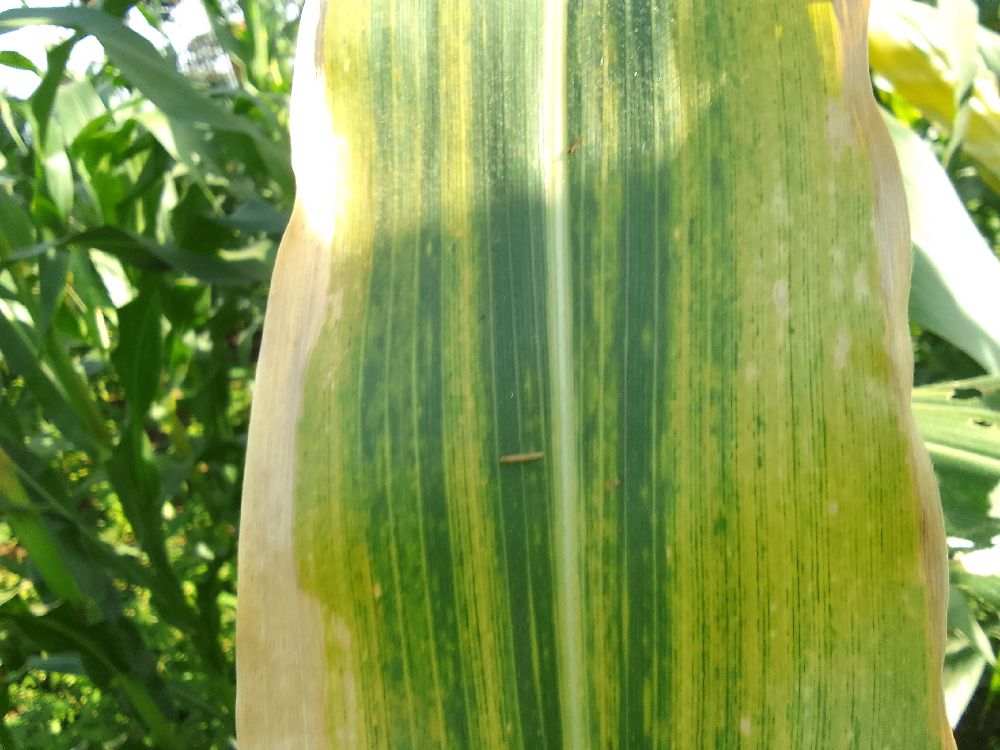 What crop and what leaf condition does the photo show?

maize, maize lethal necrosis
